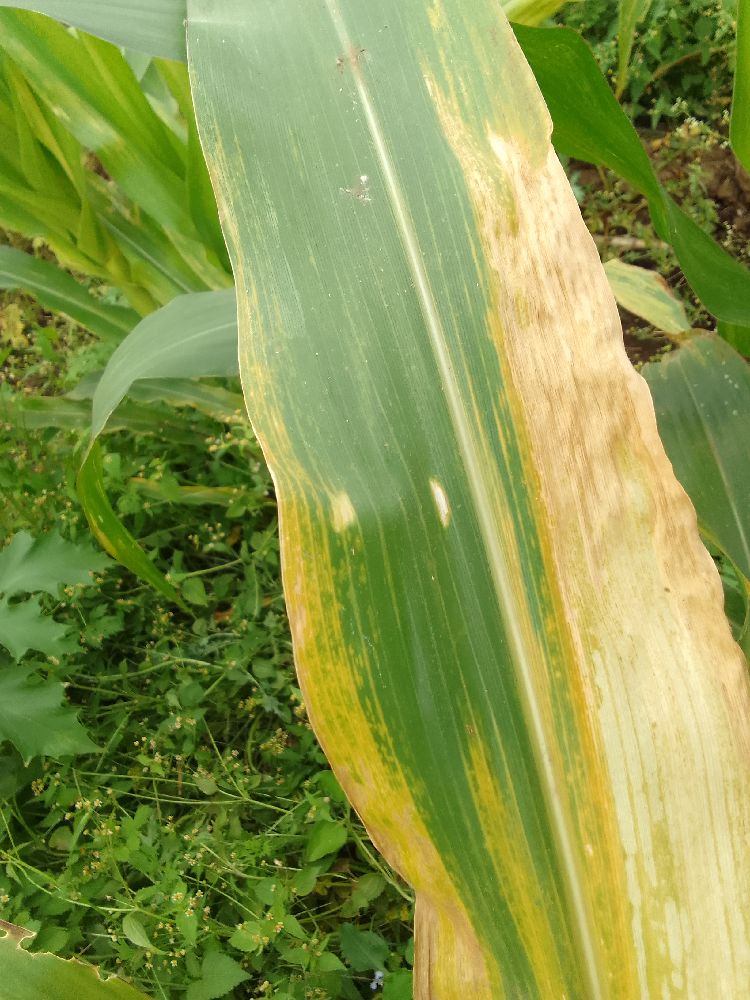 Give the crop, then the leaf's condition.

maize, maize lethal necrosis
